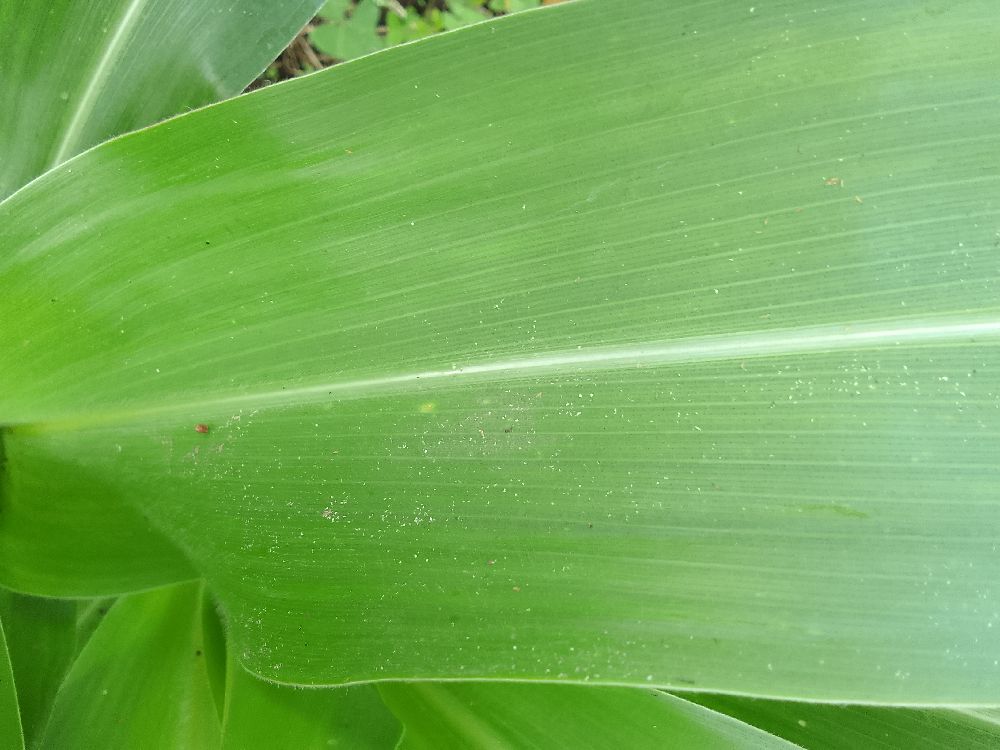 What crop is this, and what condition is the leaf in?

maize, healthy
